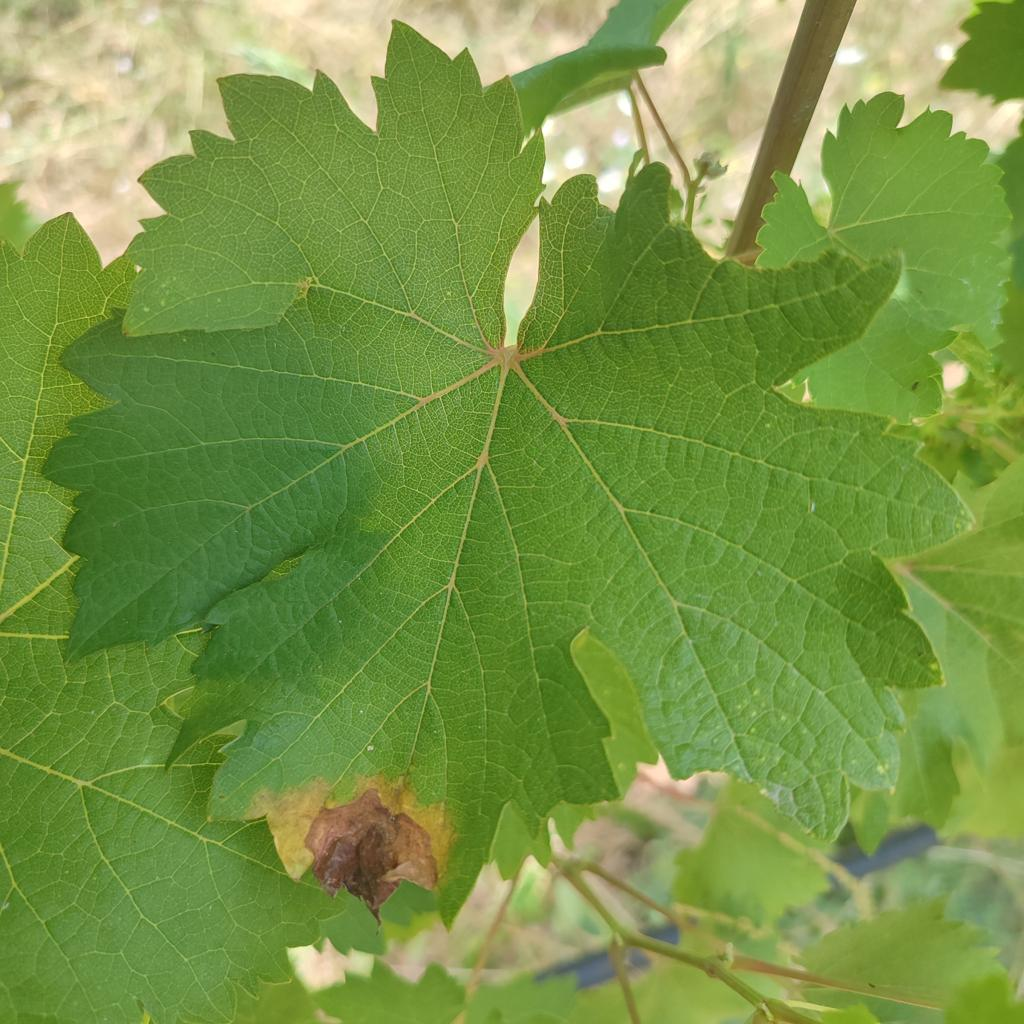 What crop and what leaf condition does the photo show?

grapevine, downy mildew
